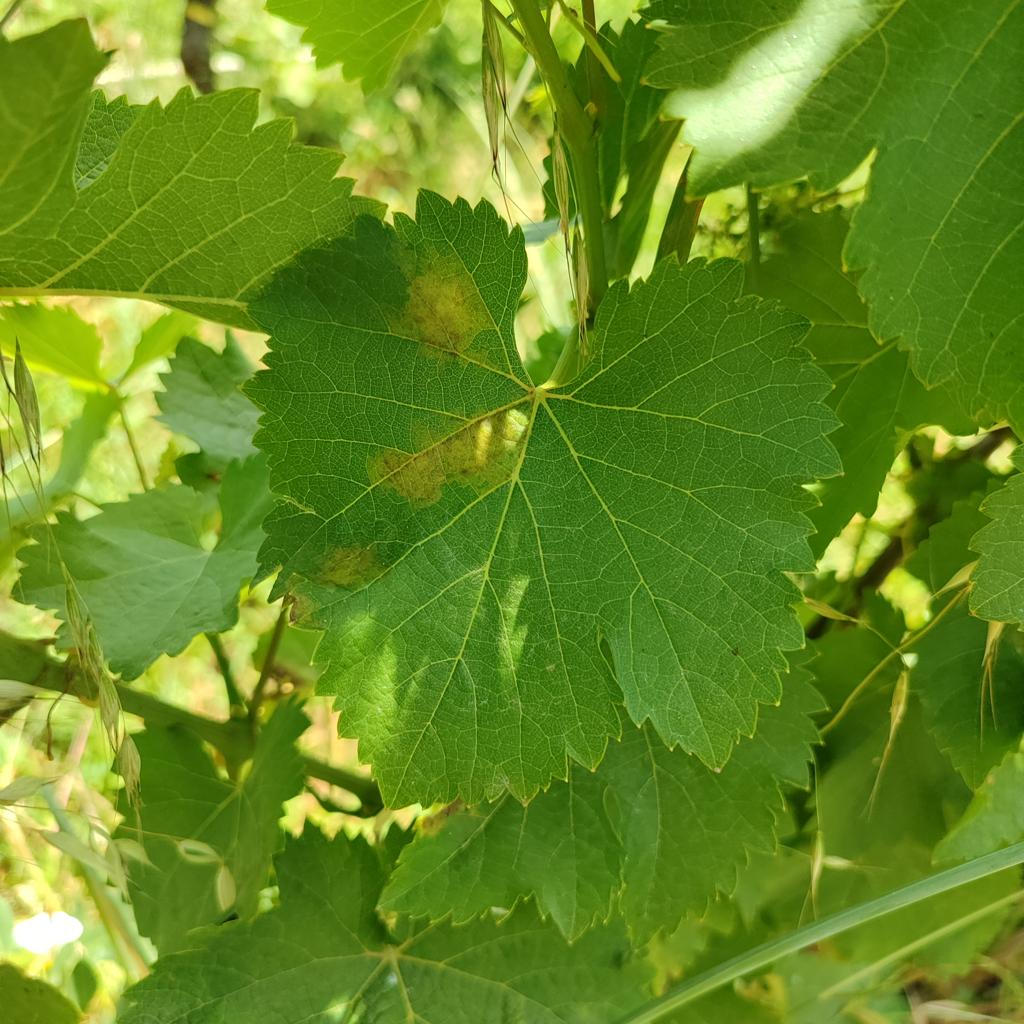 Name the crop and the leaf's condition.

grapevine, downy mildew
